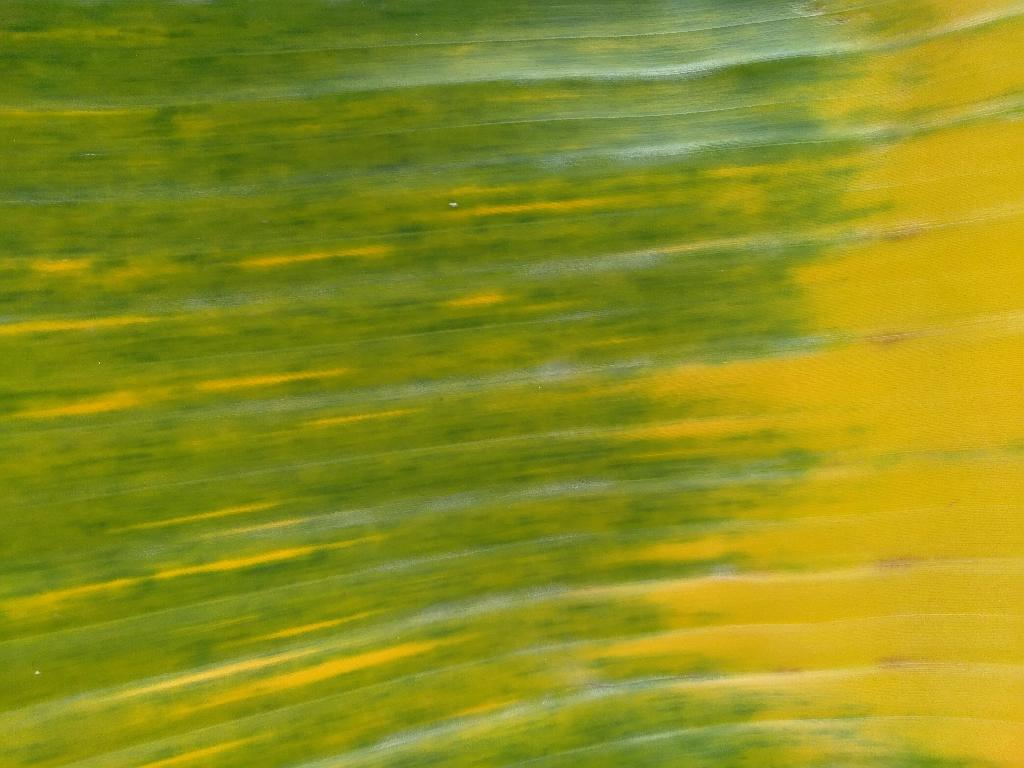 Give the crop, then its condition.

banana, fusarium wilt race 1
